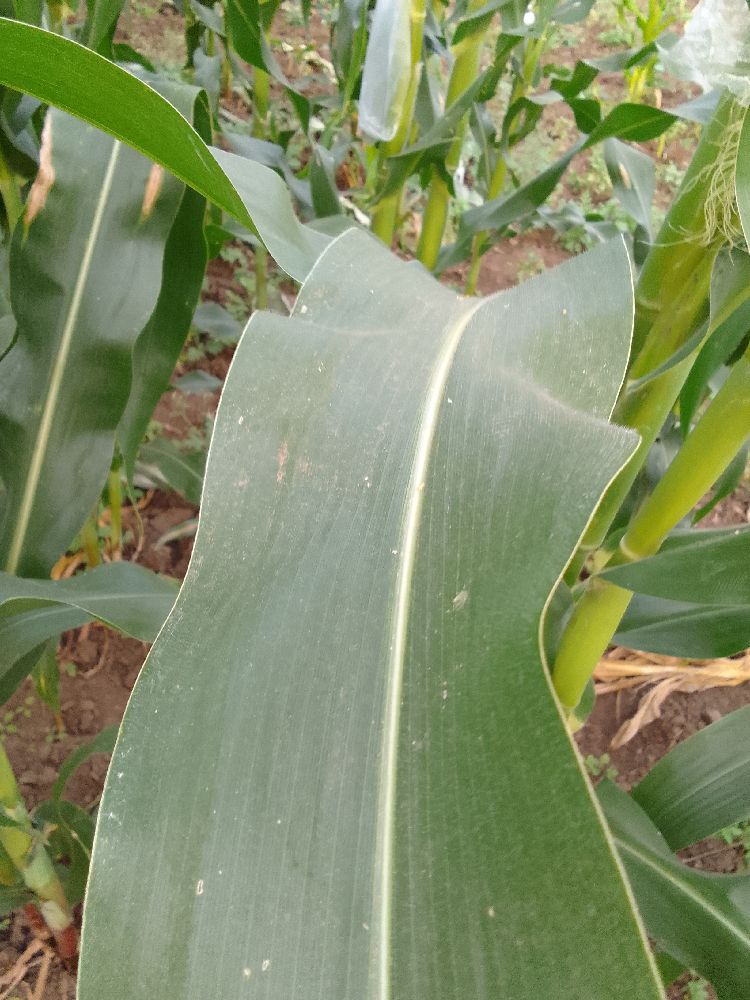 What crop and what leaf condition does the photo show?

maize, healthy
